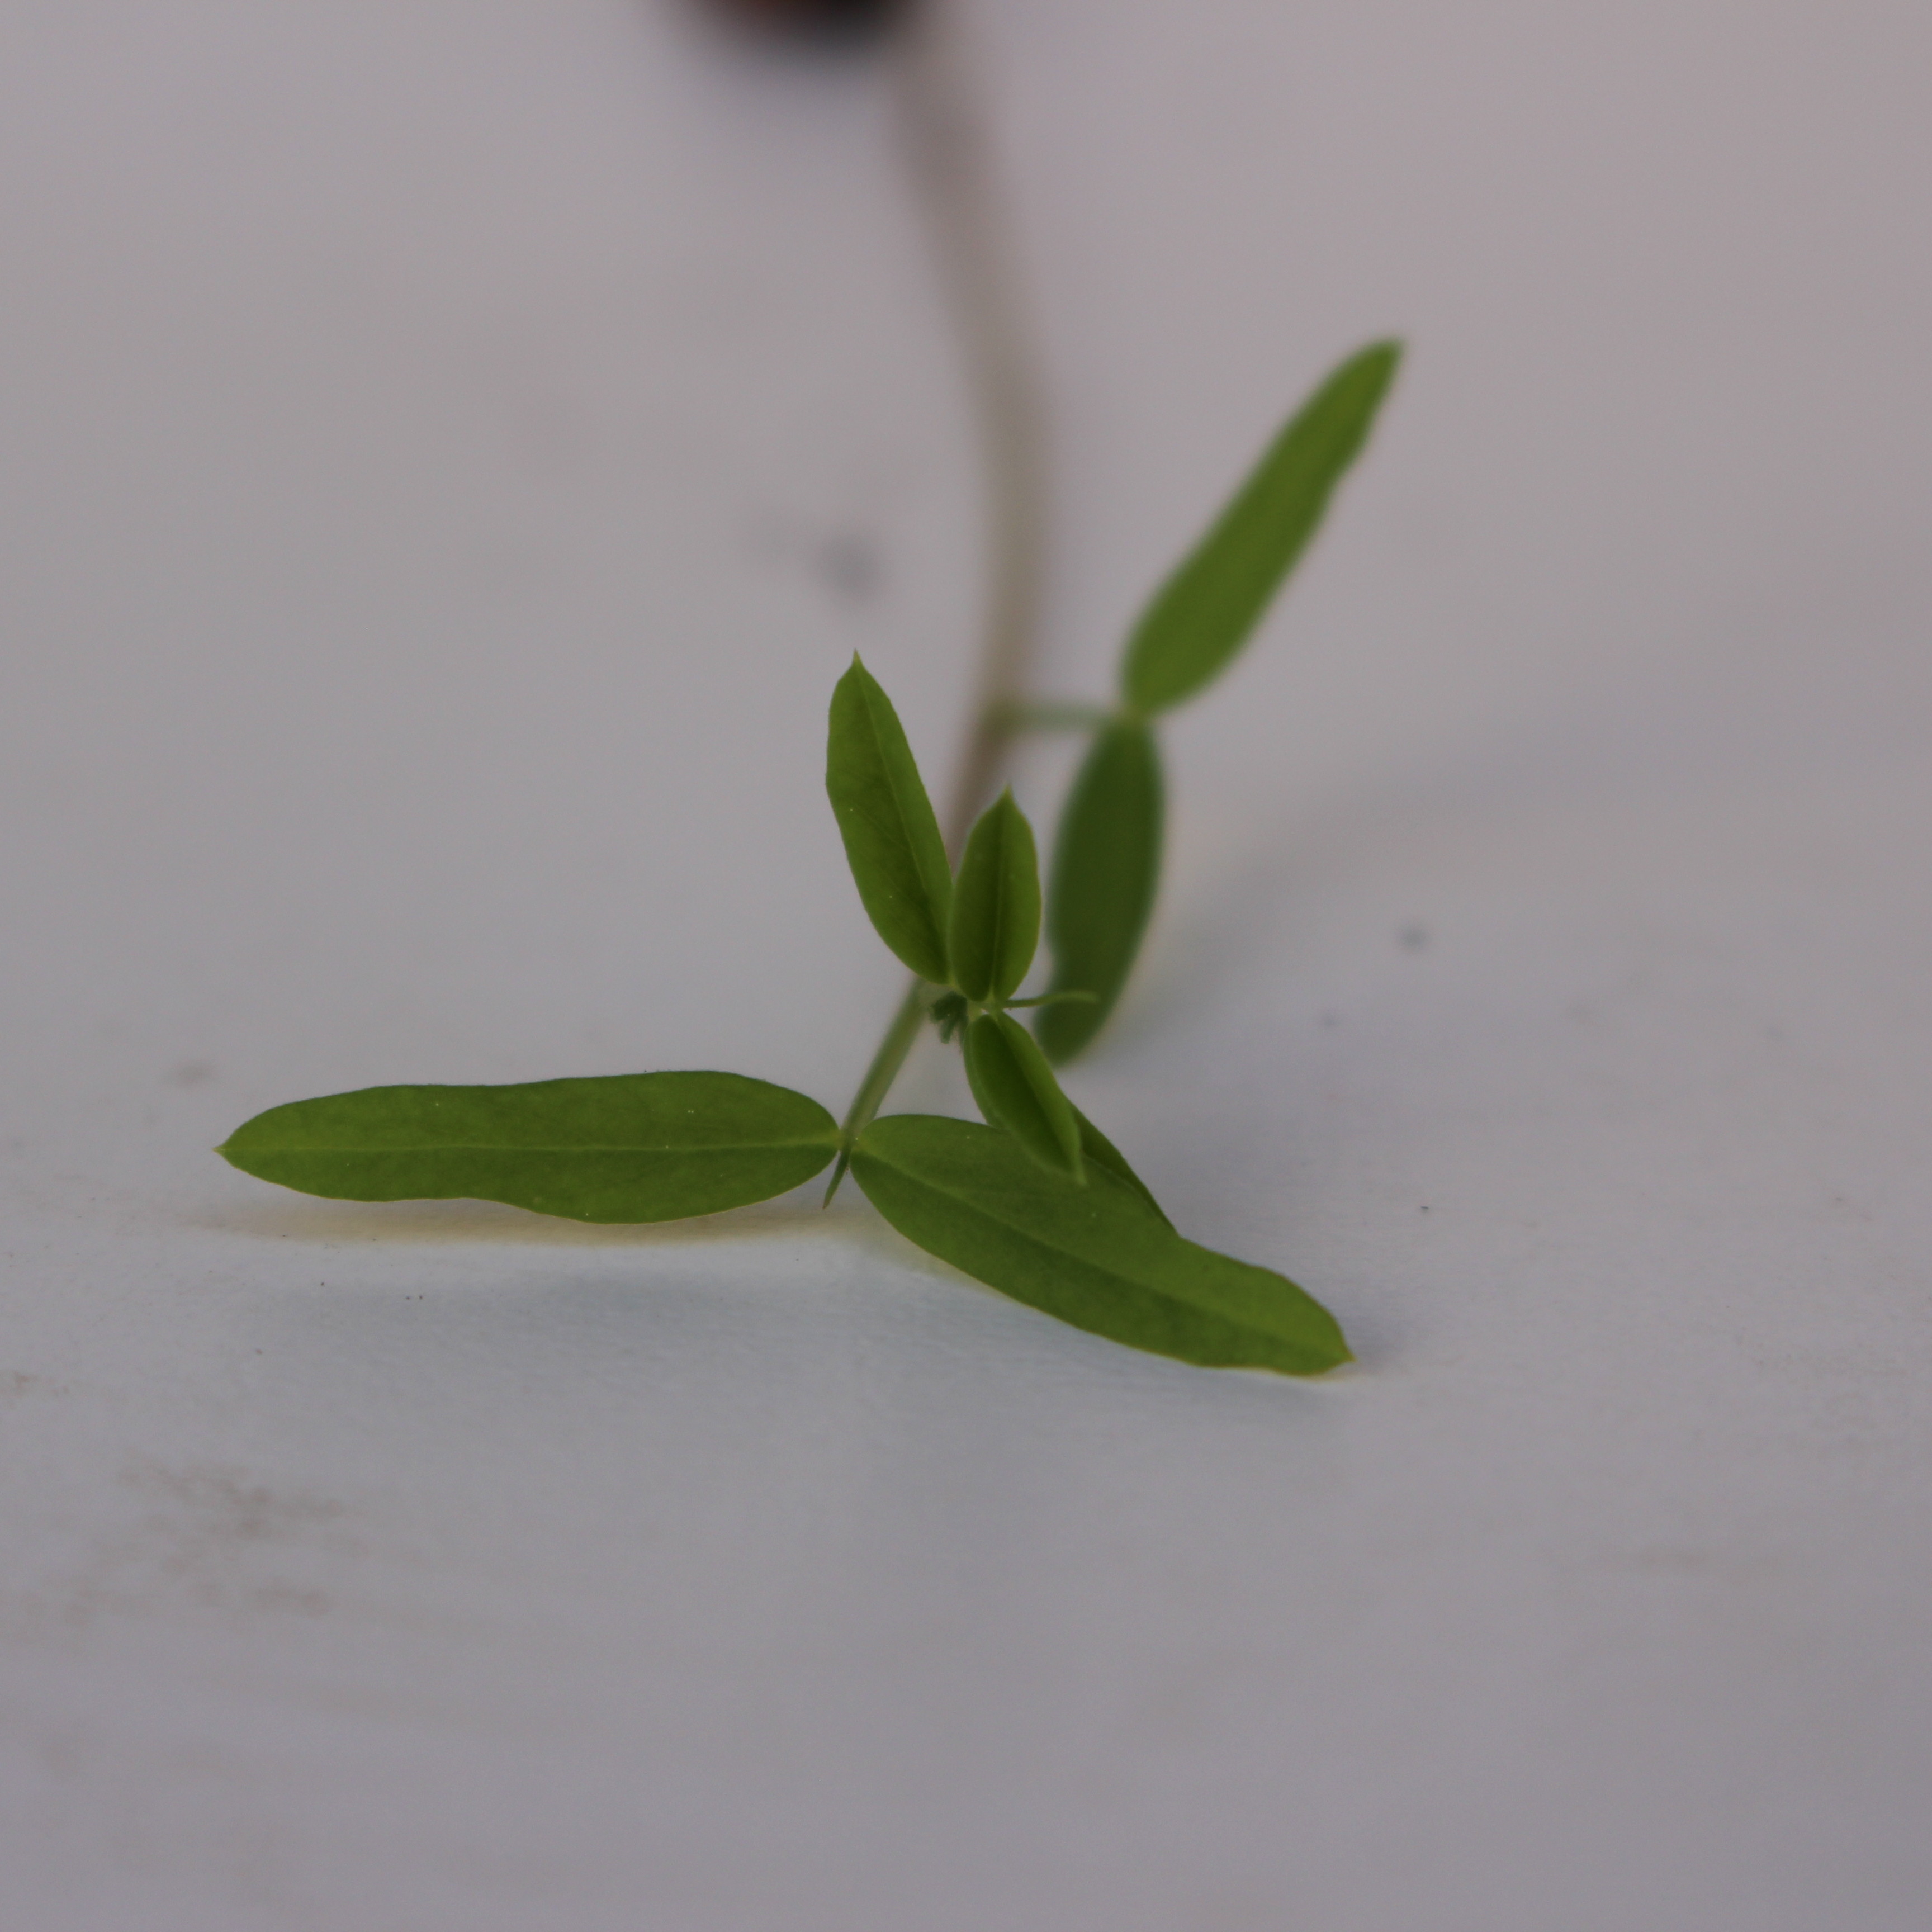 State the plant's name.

Vicia sativa
